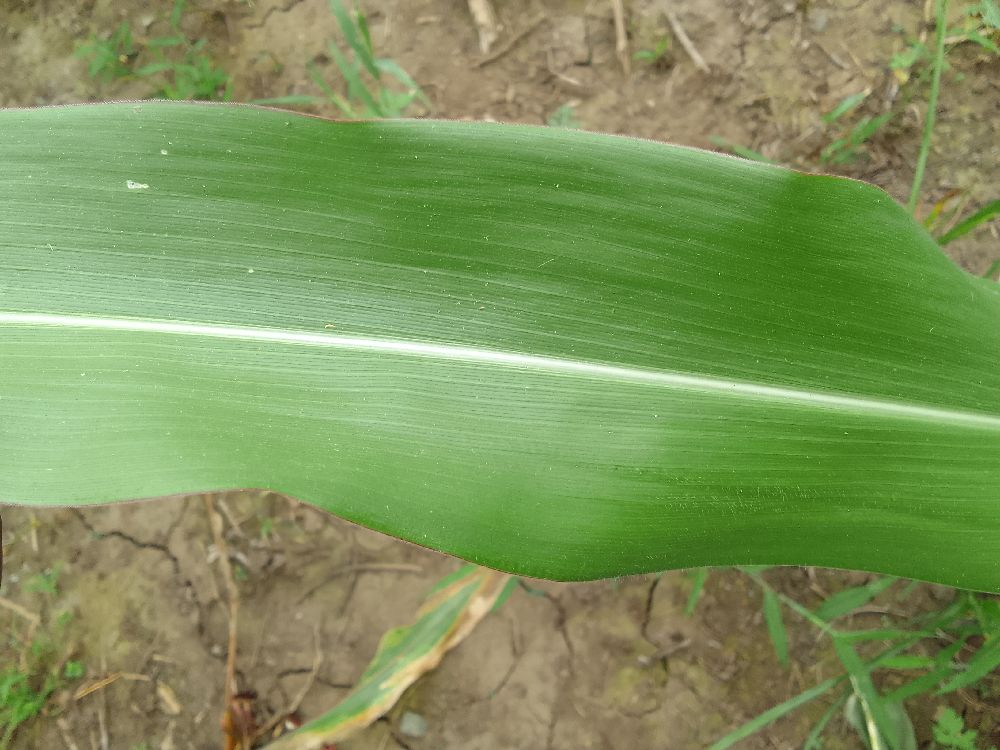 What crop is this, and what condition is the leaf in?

maize, healthy
